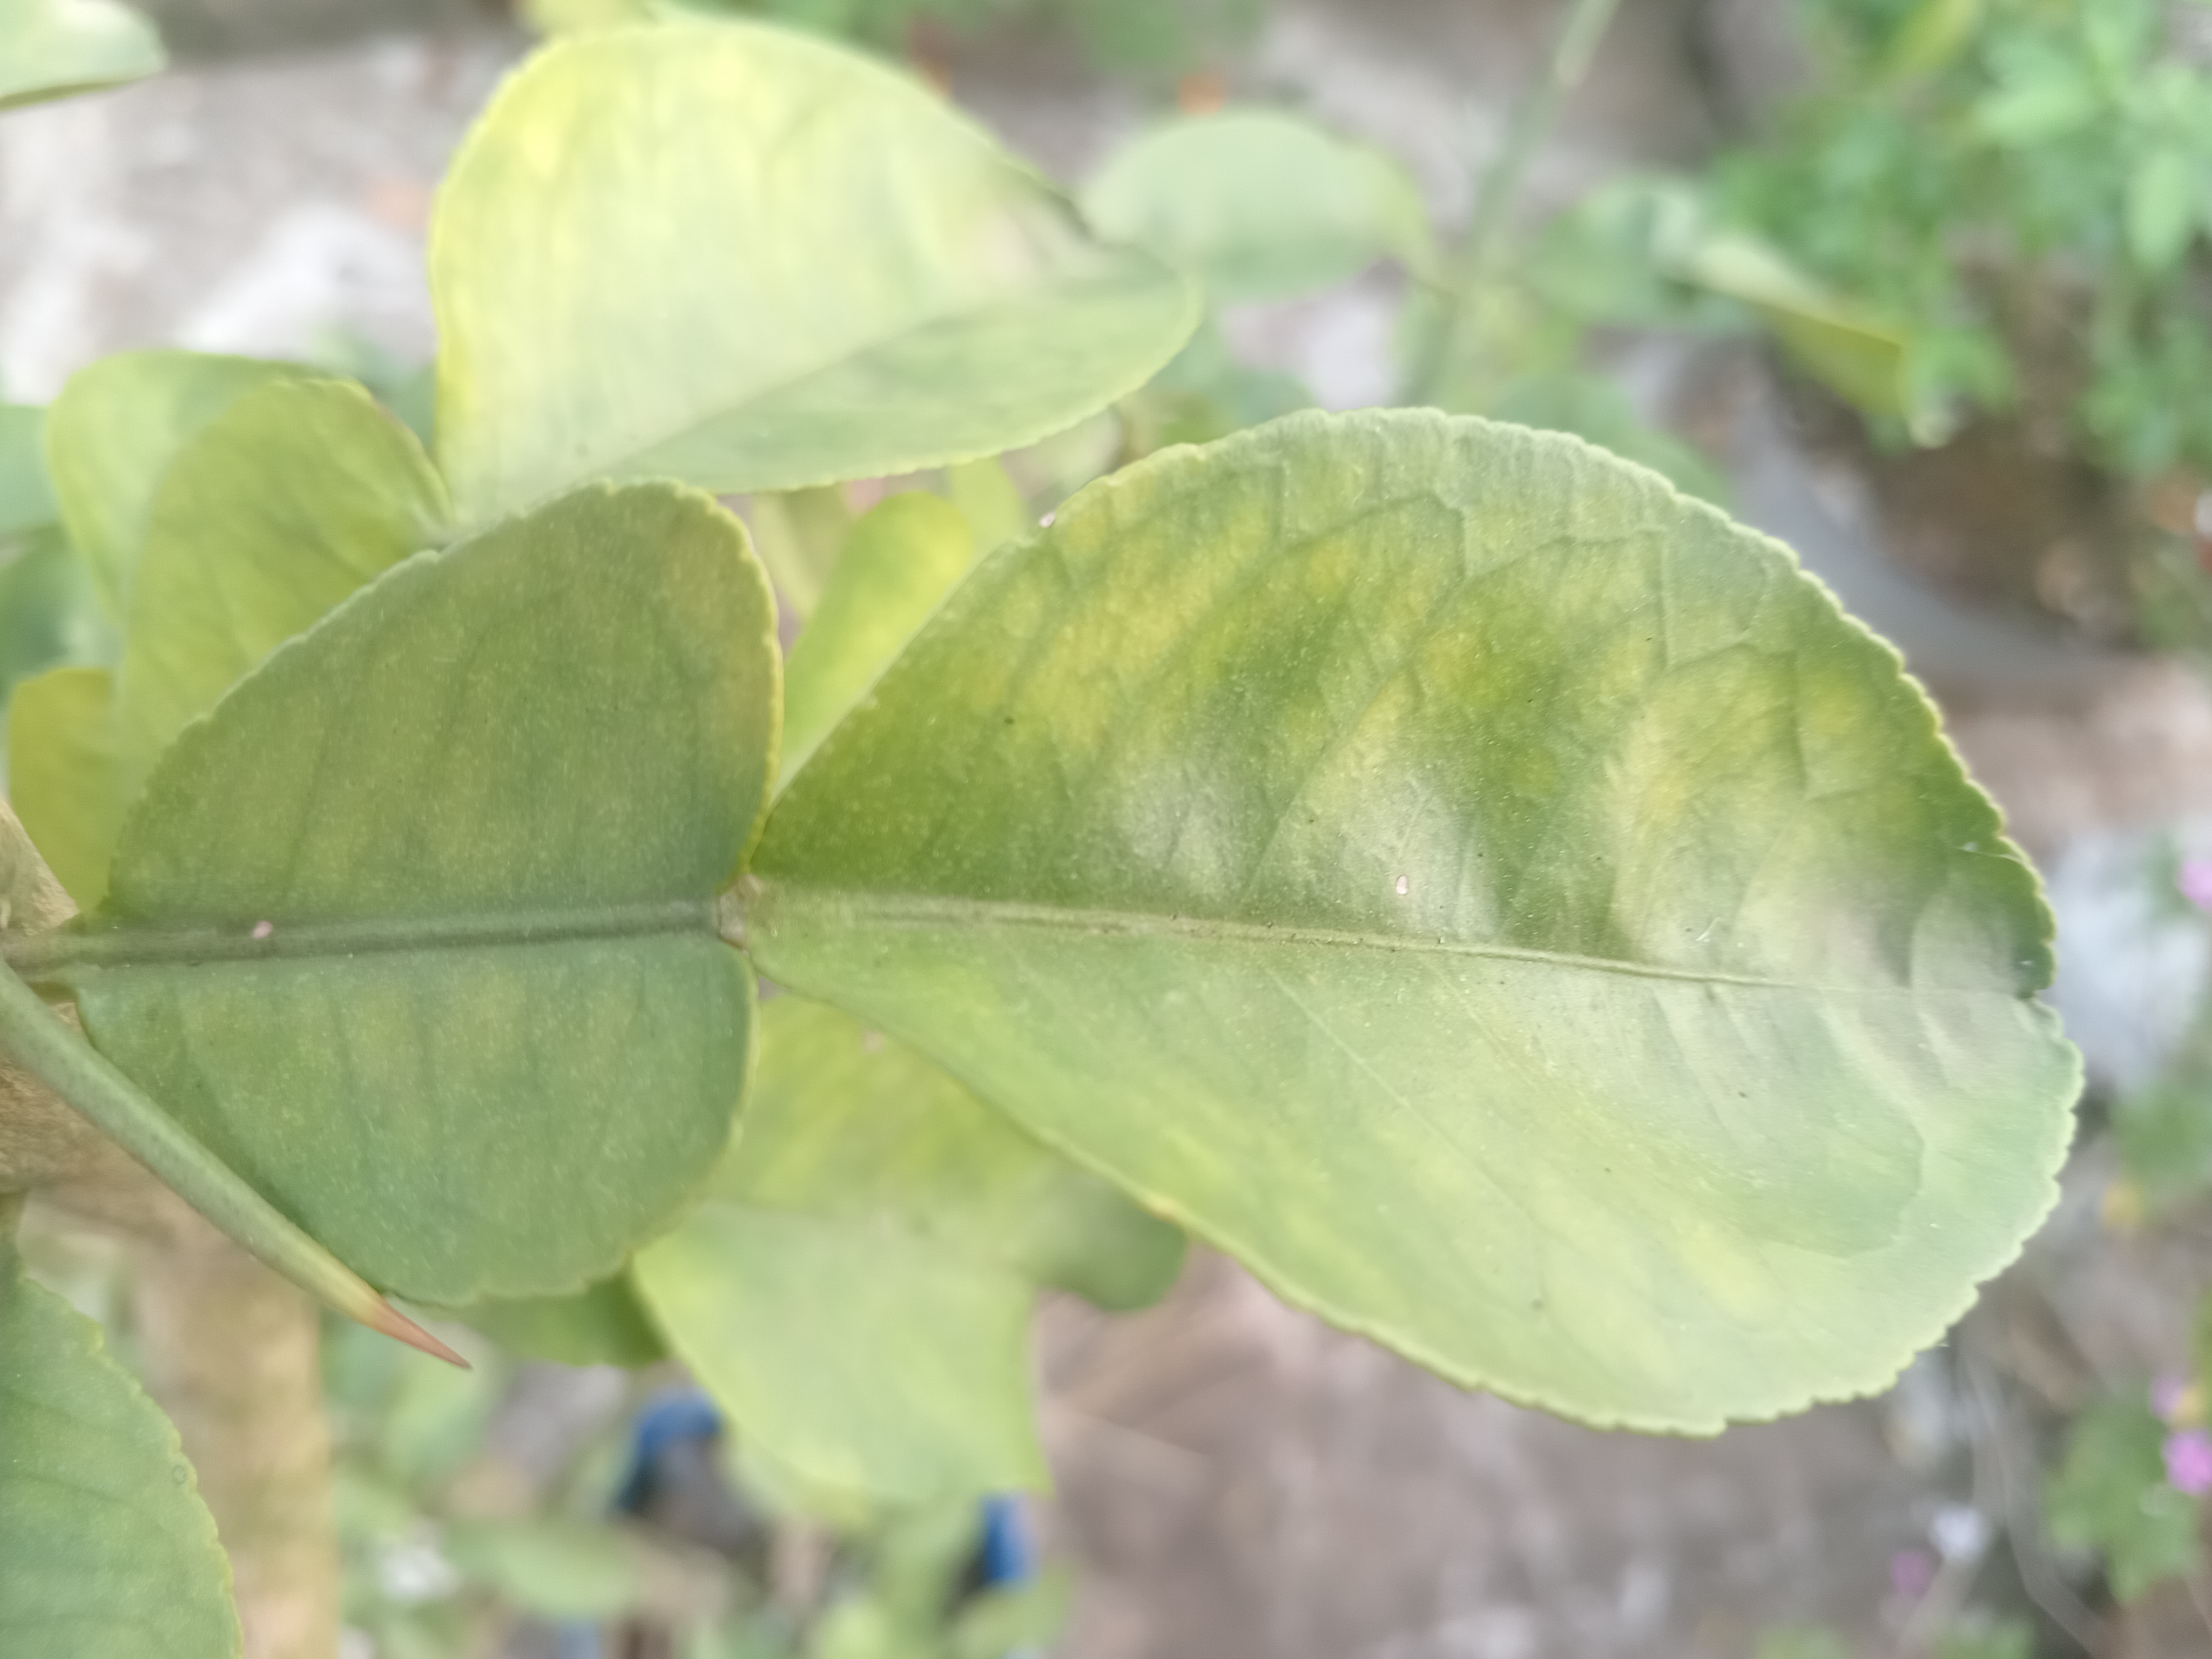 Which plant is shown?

lemon
